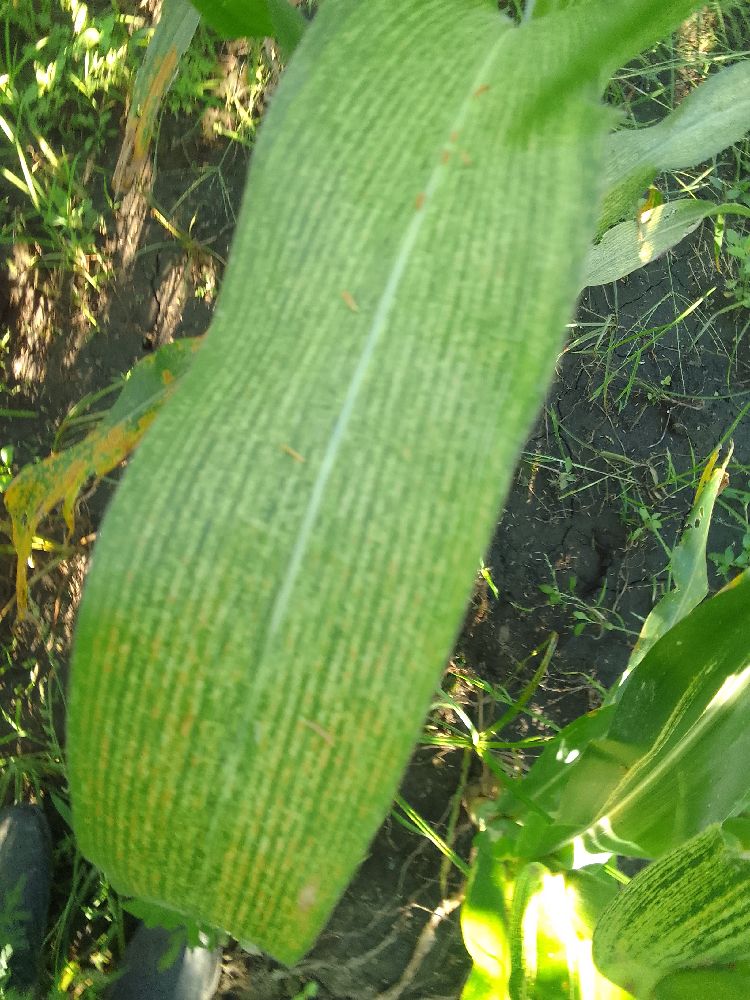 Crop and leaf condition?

maize, maize streak virus
